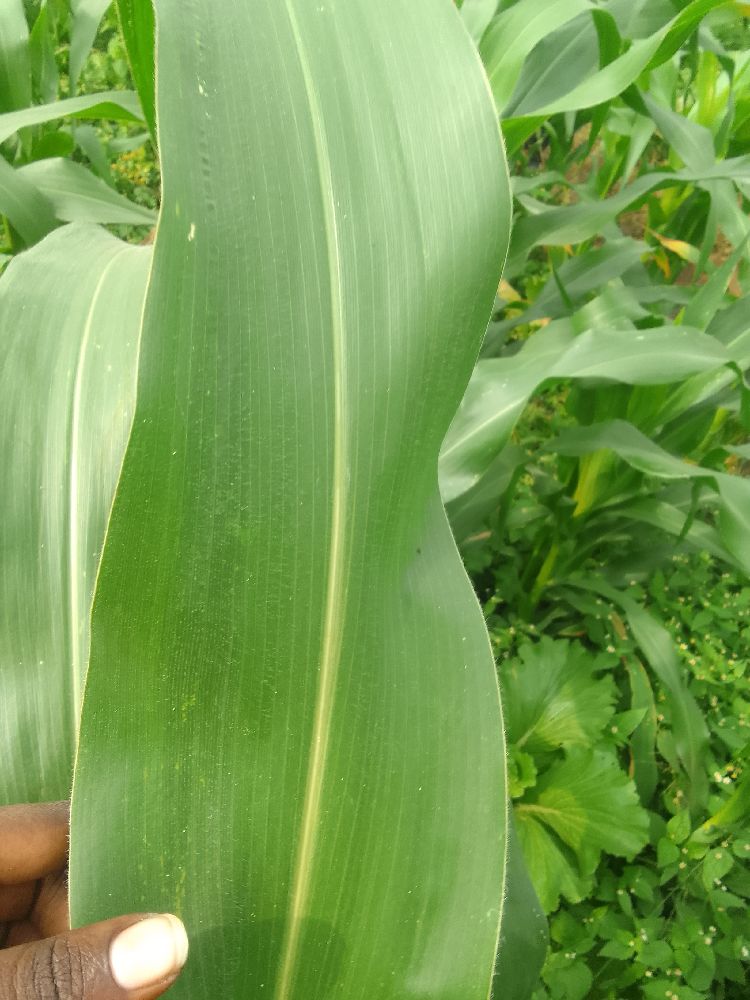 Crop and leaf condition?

maize, healthy
